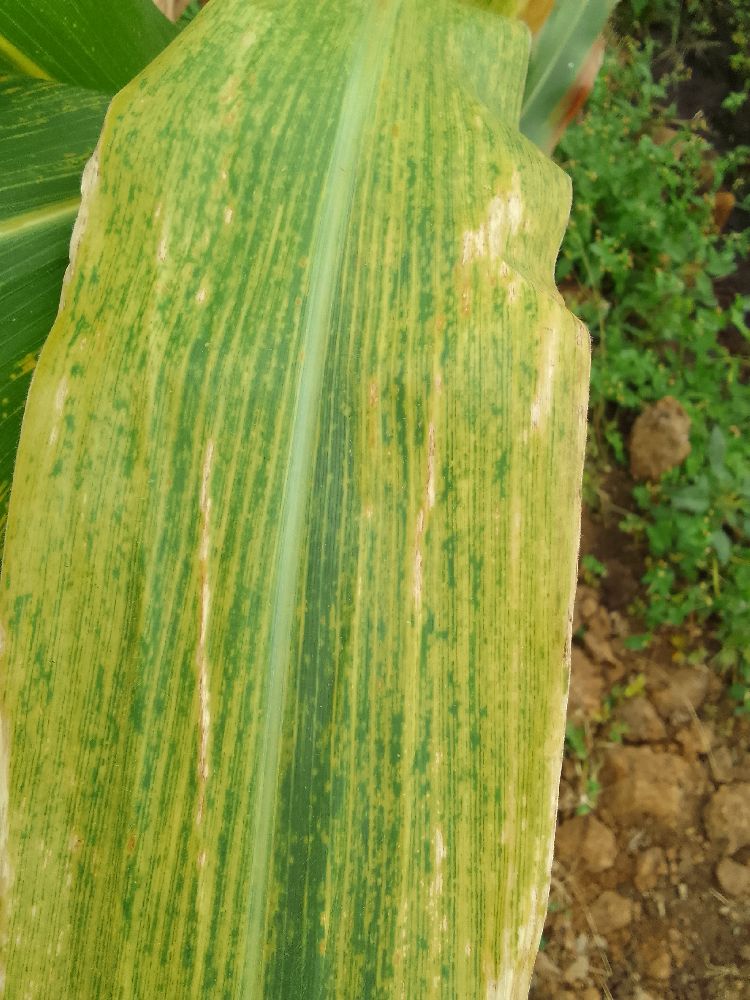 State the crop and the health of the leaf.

maize, maize lethal necrosis
